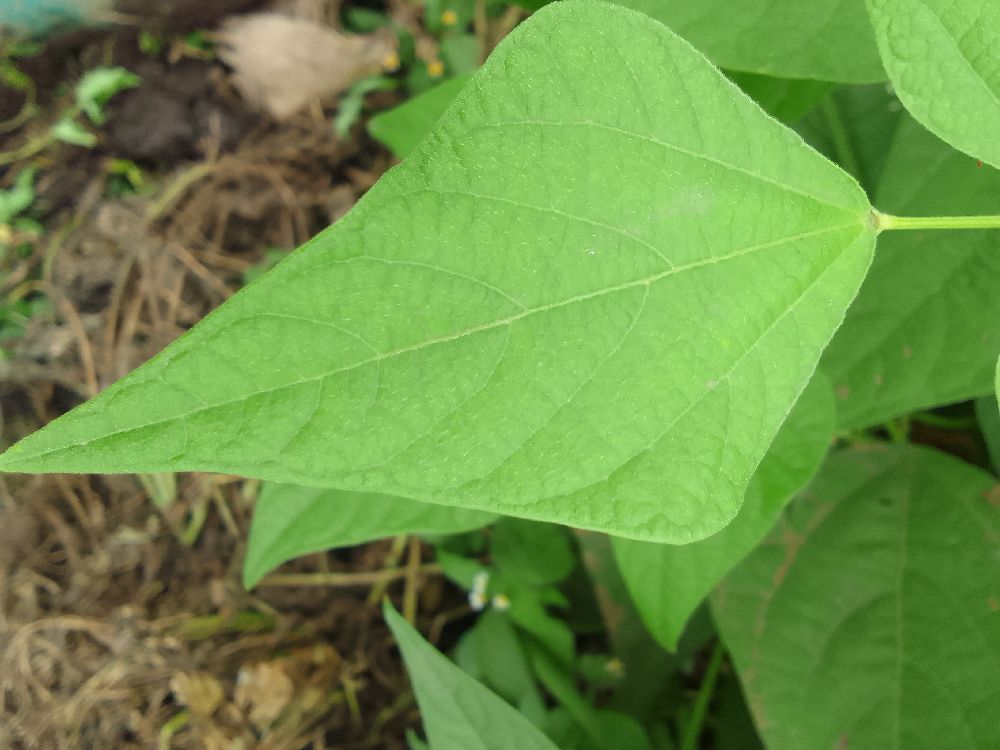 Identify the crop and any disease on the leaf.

common bean, healthy
